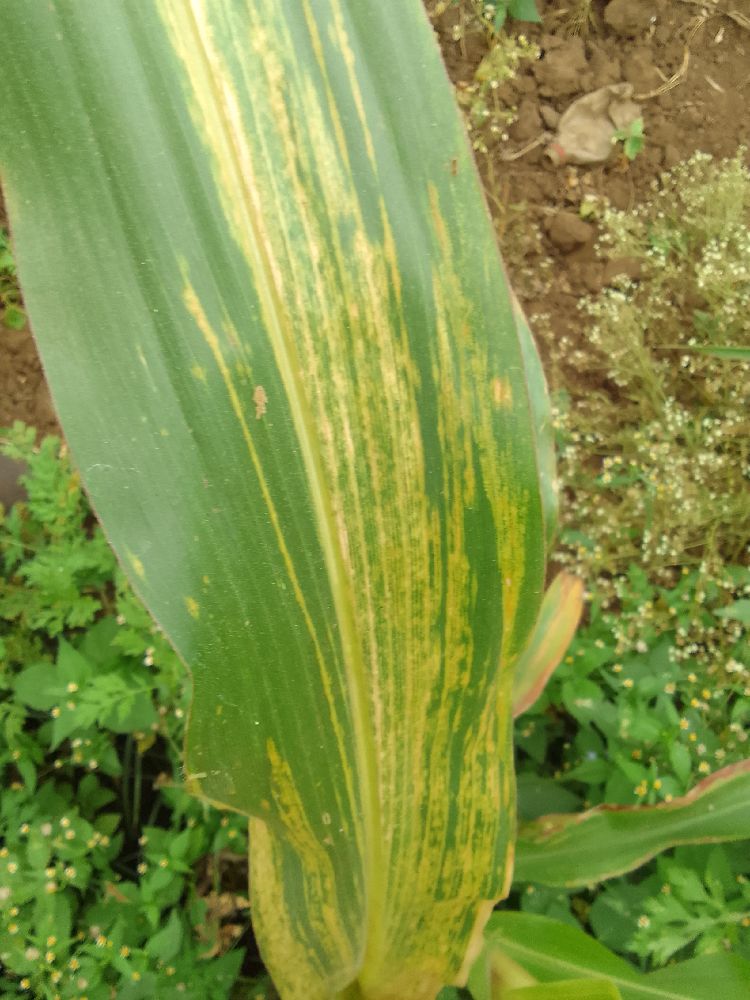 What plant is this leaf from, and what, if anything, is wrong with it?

maize, maize lethal necrosis
